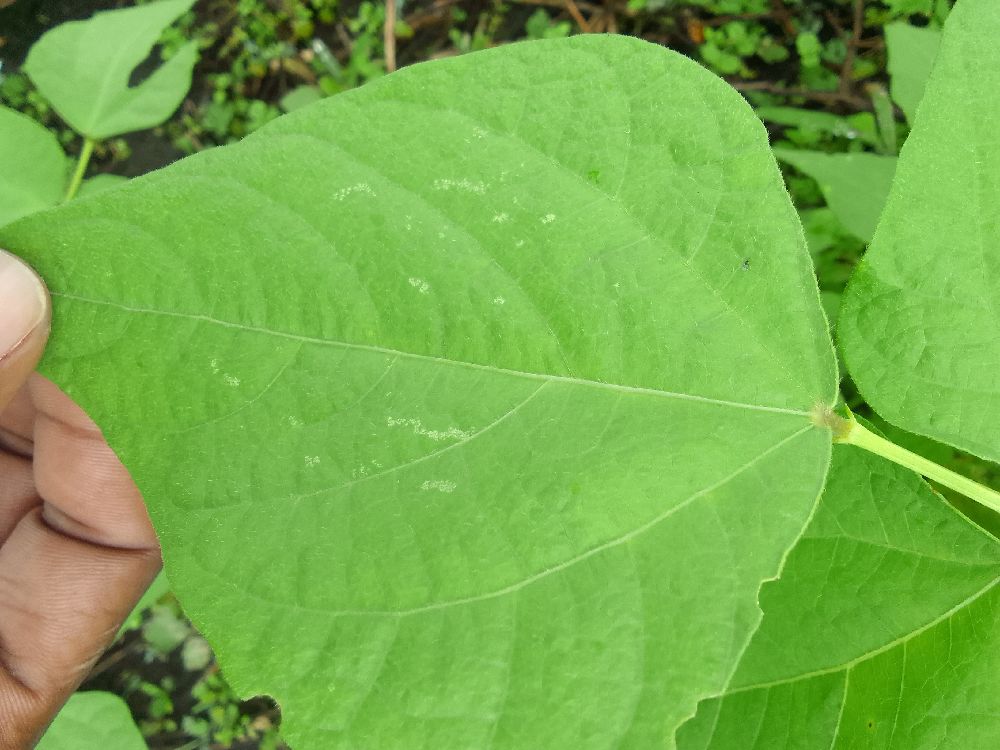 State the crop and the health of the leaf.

common bean, healthy
